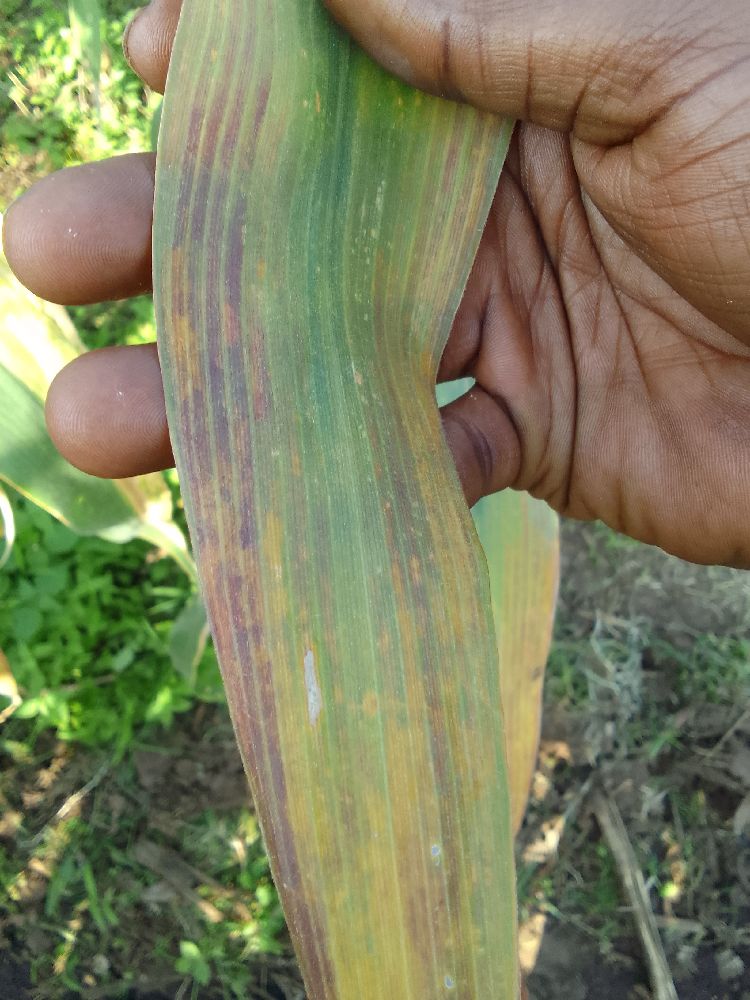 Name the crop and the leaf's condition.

maize, maize lethal necrosis
